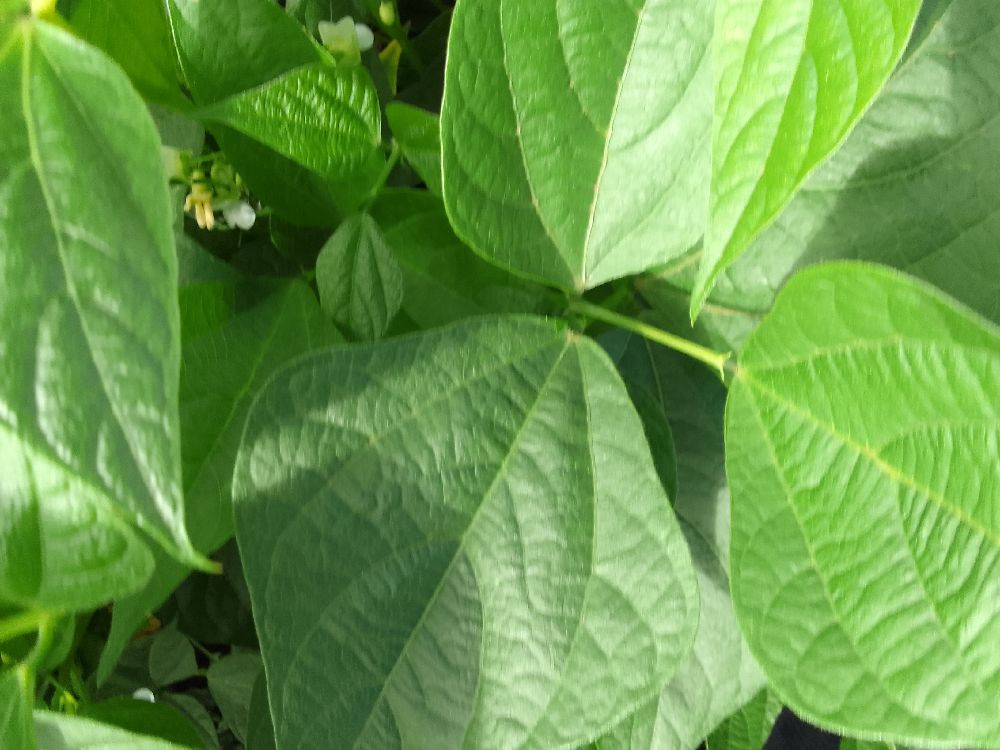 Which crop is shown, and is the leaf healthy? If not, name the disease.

common bean, healthy
